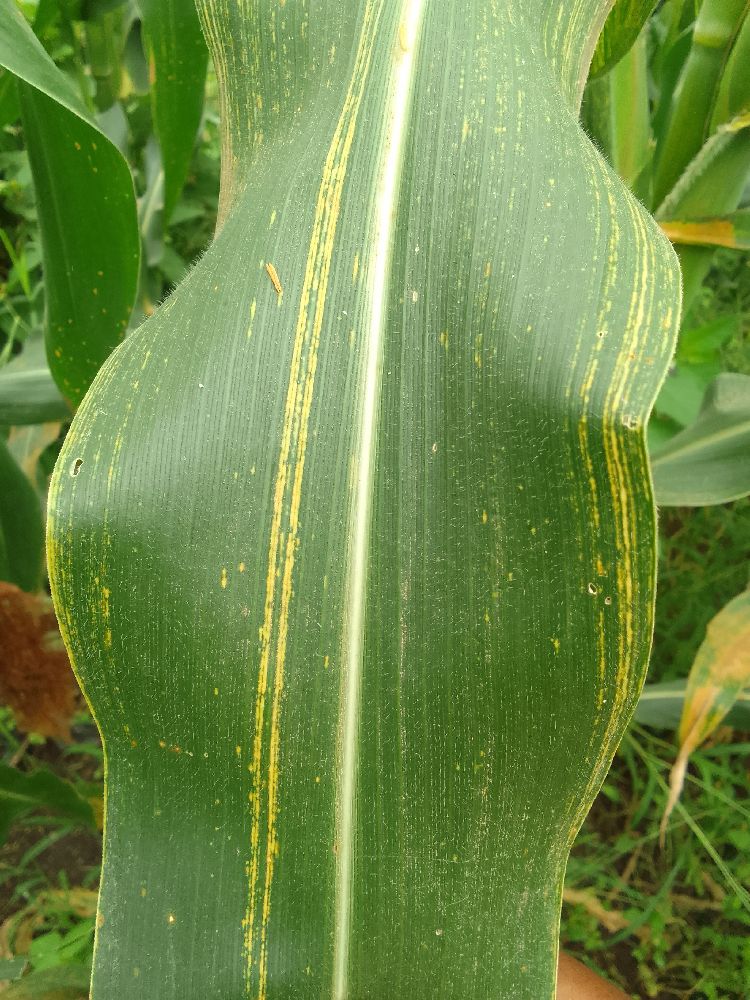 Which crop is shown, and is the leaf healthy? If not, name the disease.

maize, maize streak virus
